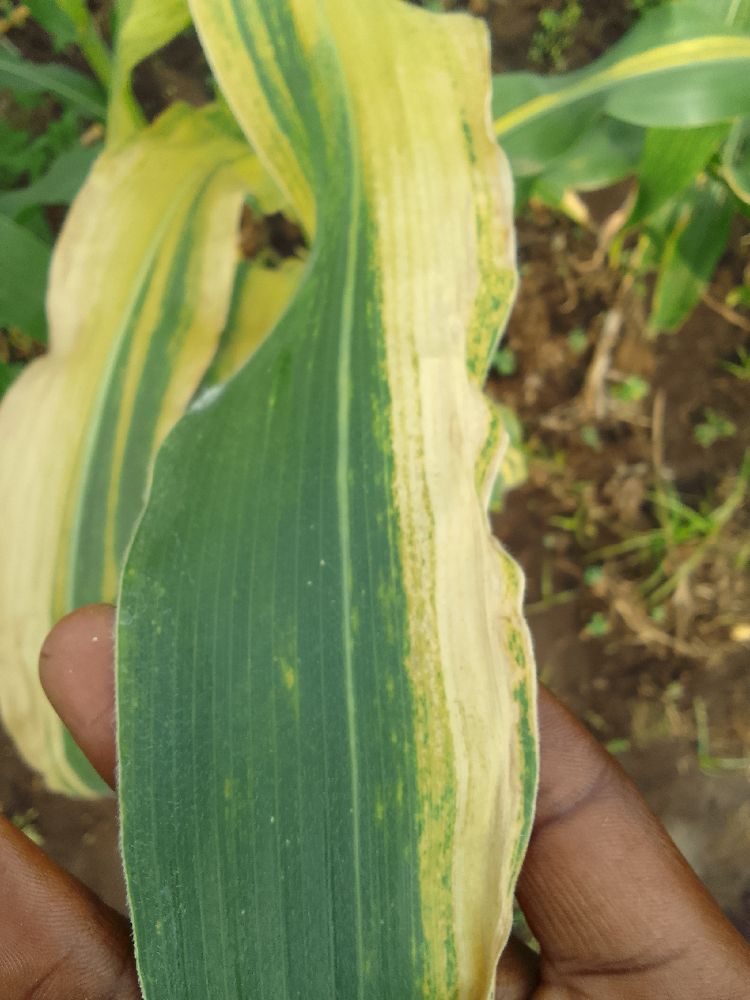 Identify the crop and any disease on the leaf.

maize, maize lethal necrosis
